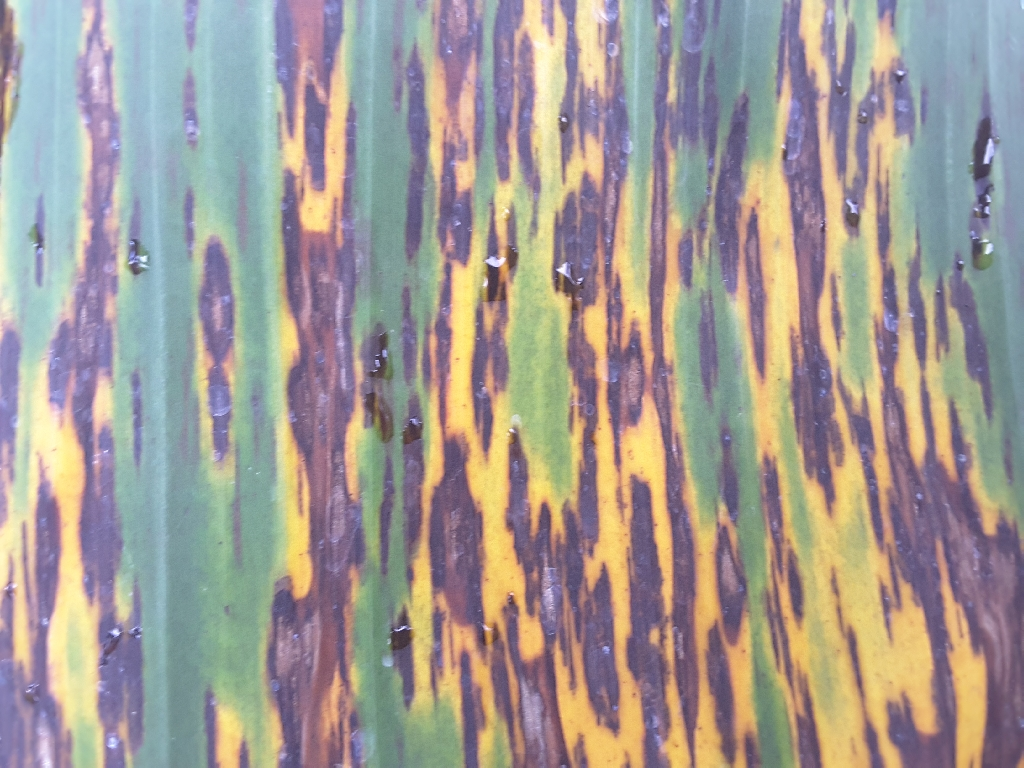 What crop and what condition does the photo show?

banana, black sigatoka
